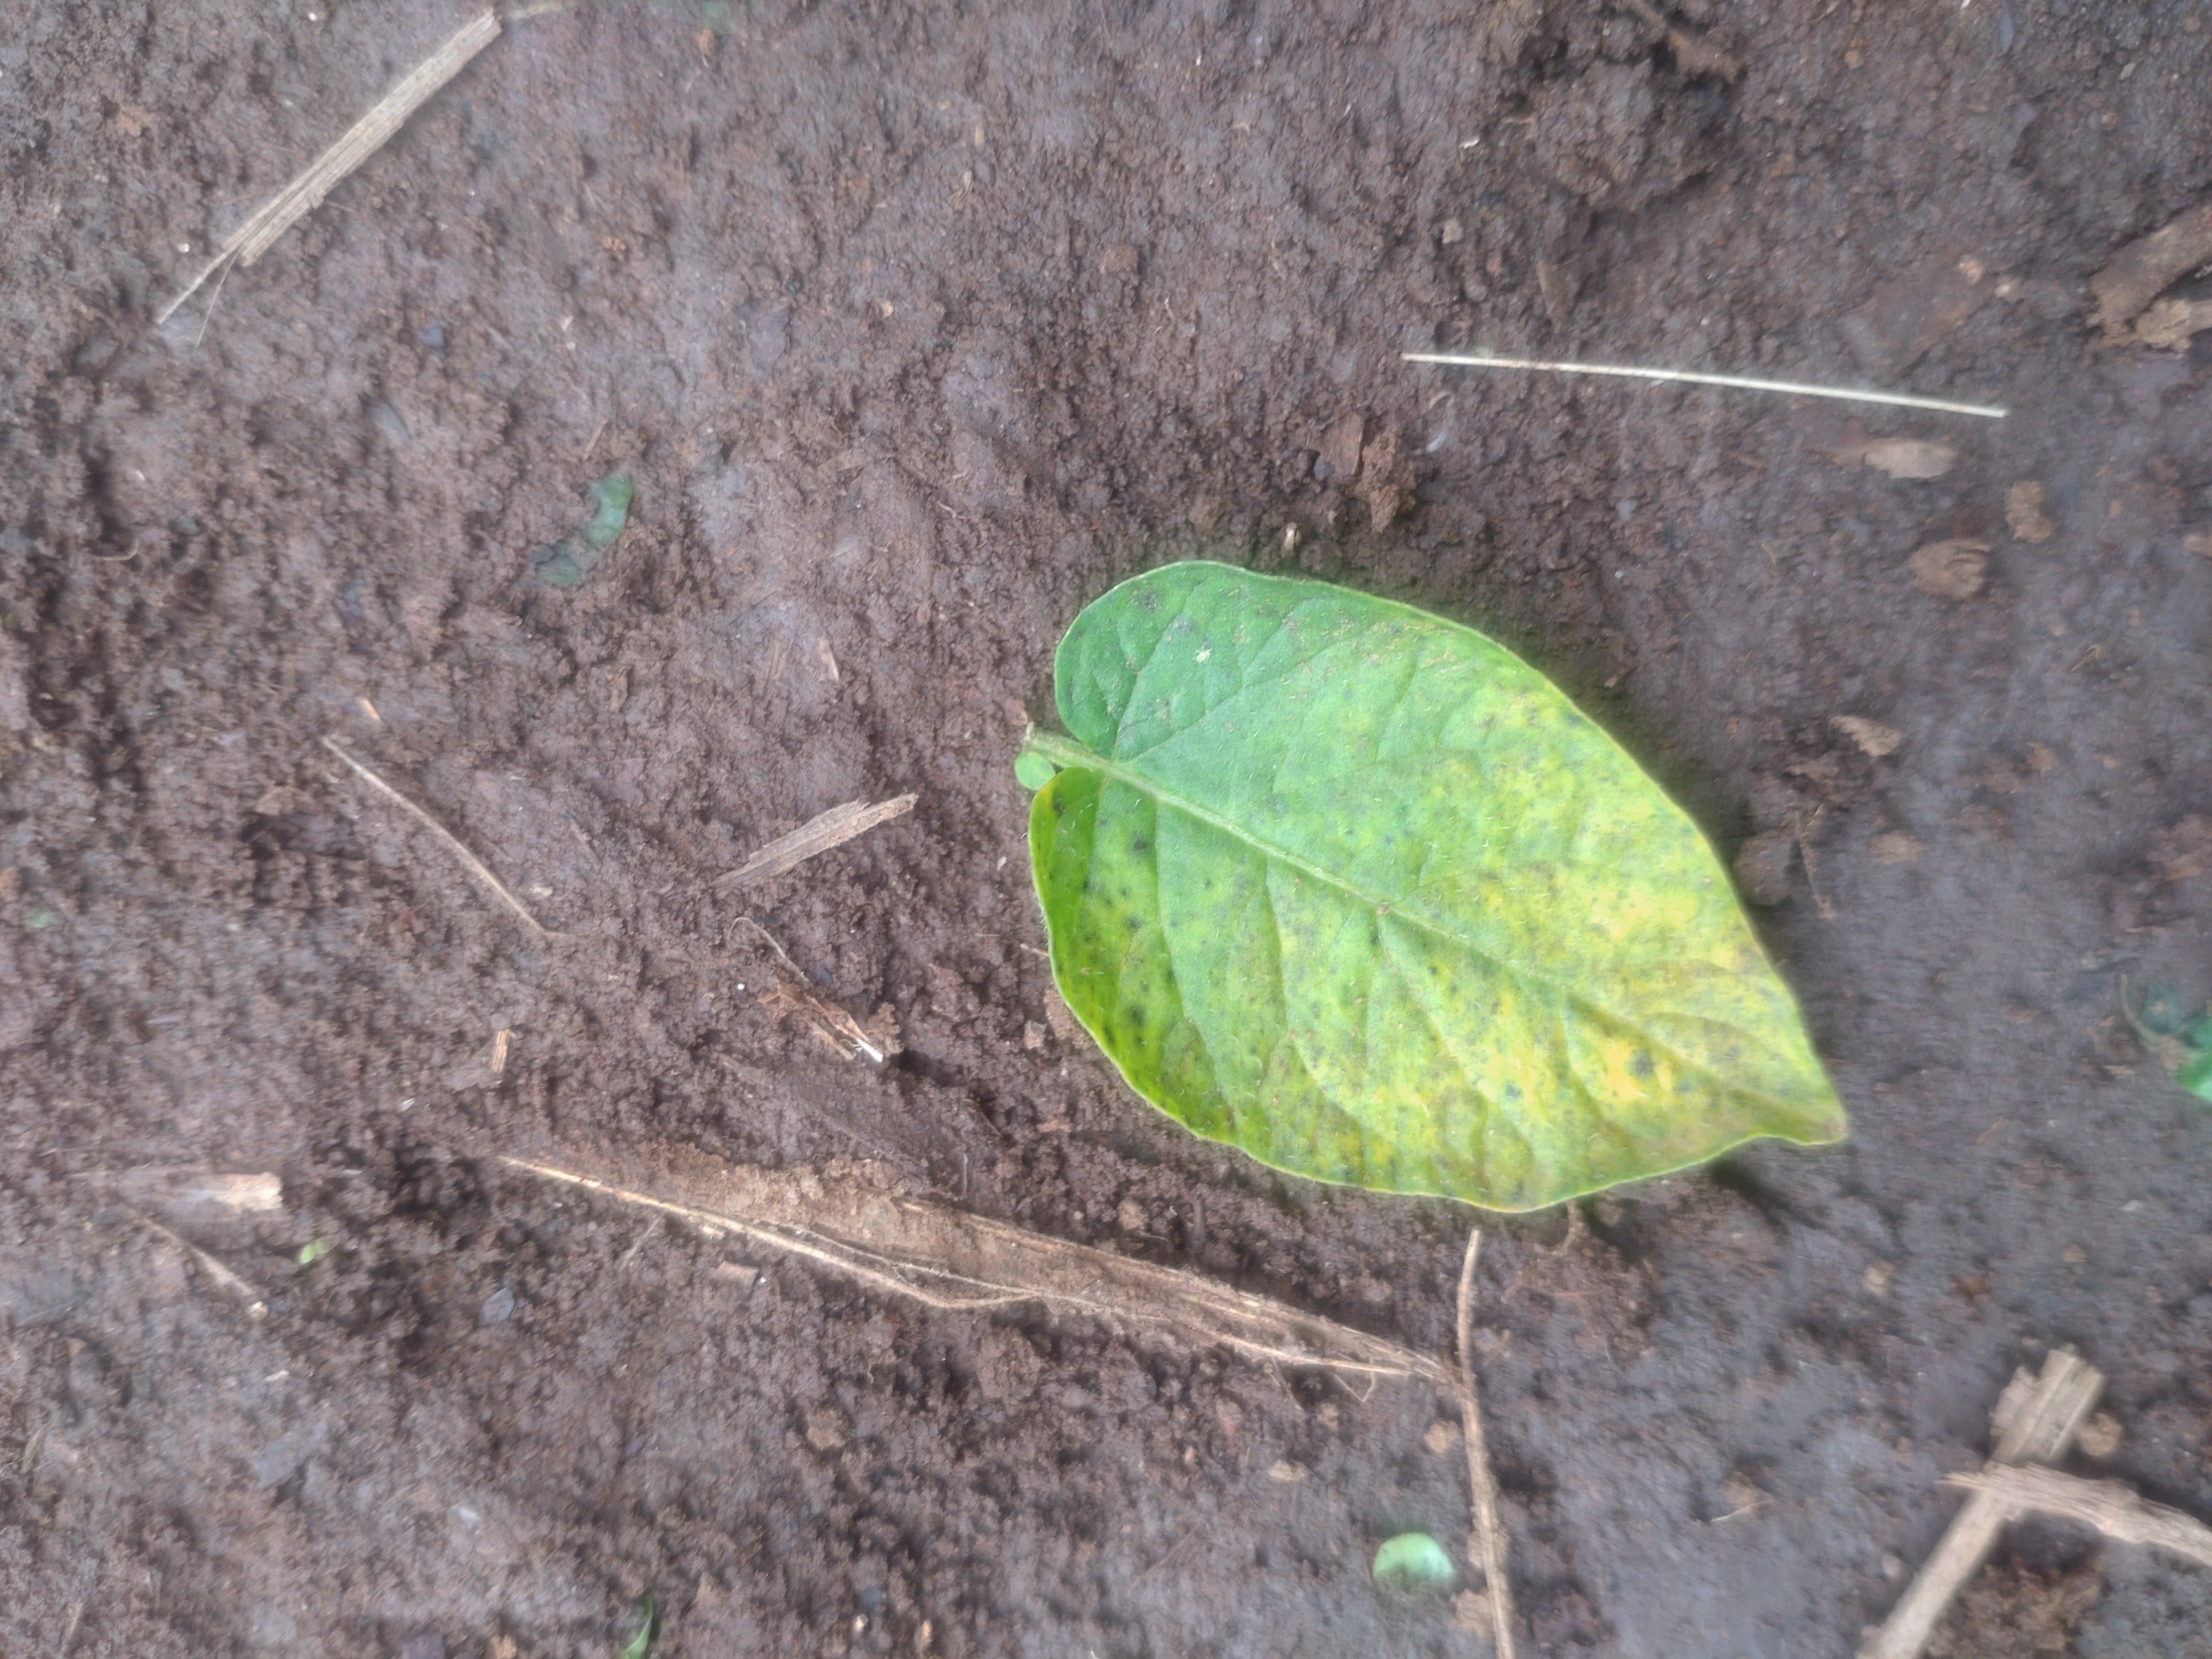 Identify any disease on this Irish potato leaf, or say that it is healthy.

late blight
